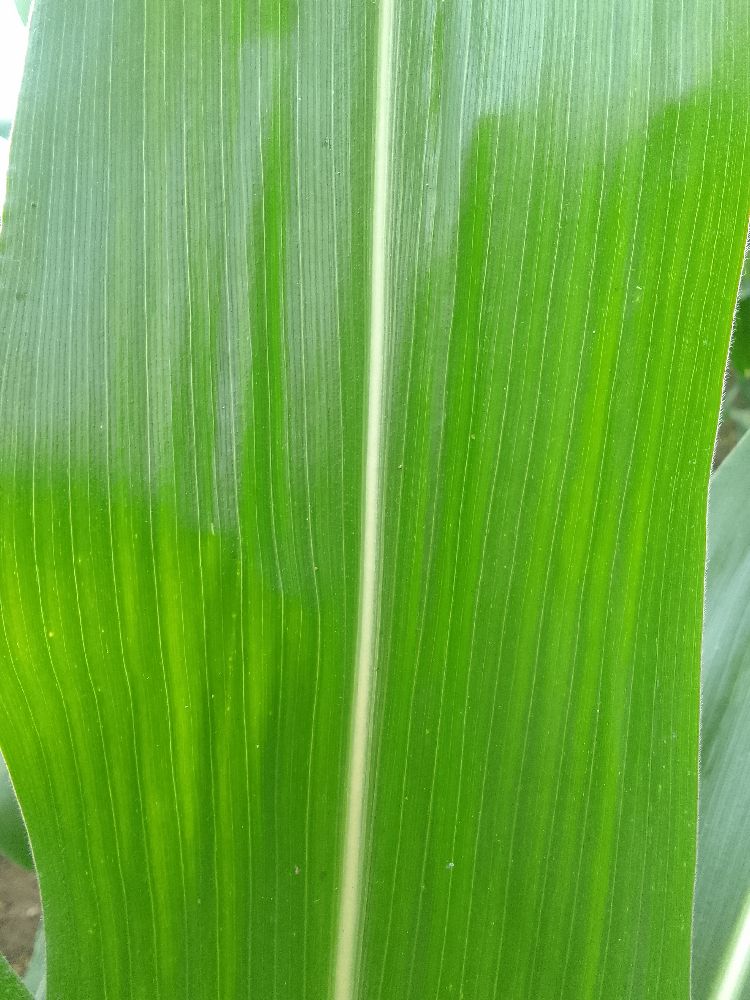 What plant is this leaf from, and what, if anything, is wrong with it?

maize, healthy
